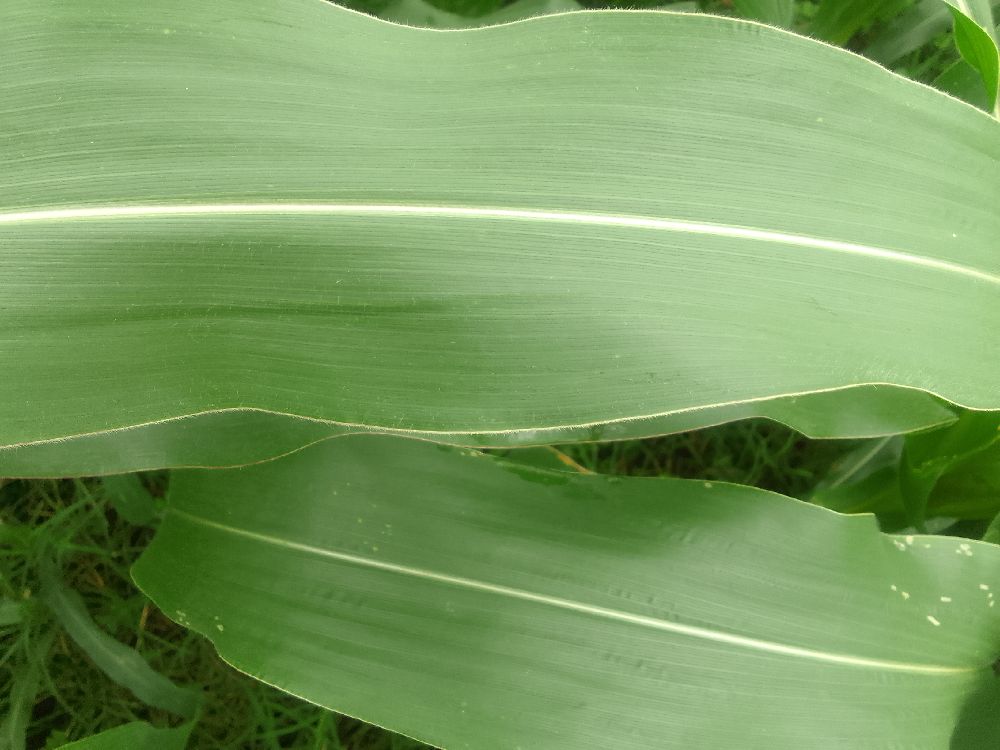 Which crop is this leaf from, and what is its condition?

maize, healthy
